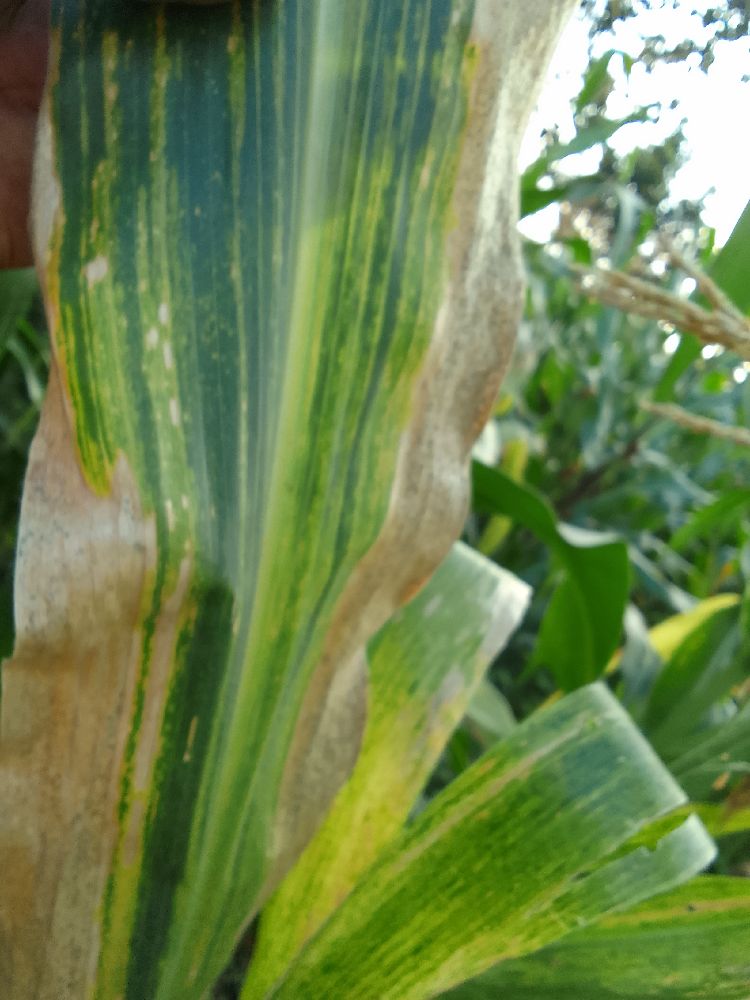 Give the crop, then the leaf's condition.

maize, maize lethal necrosis
